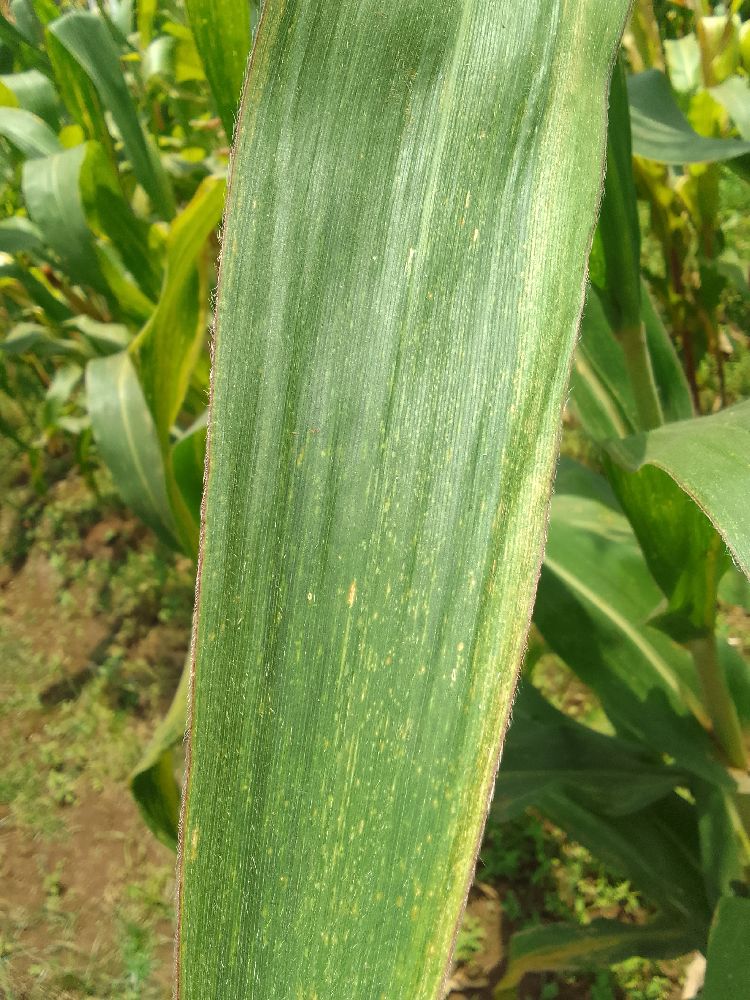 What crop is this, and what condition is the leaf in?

maize, maize lethal necrosis
